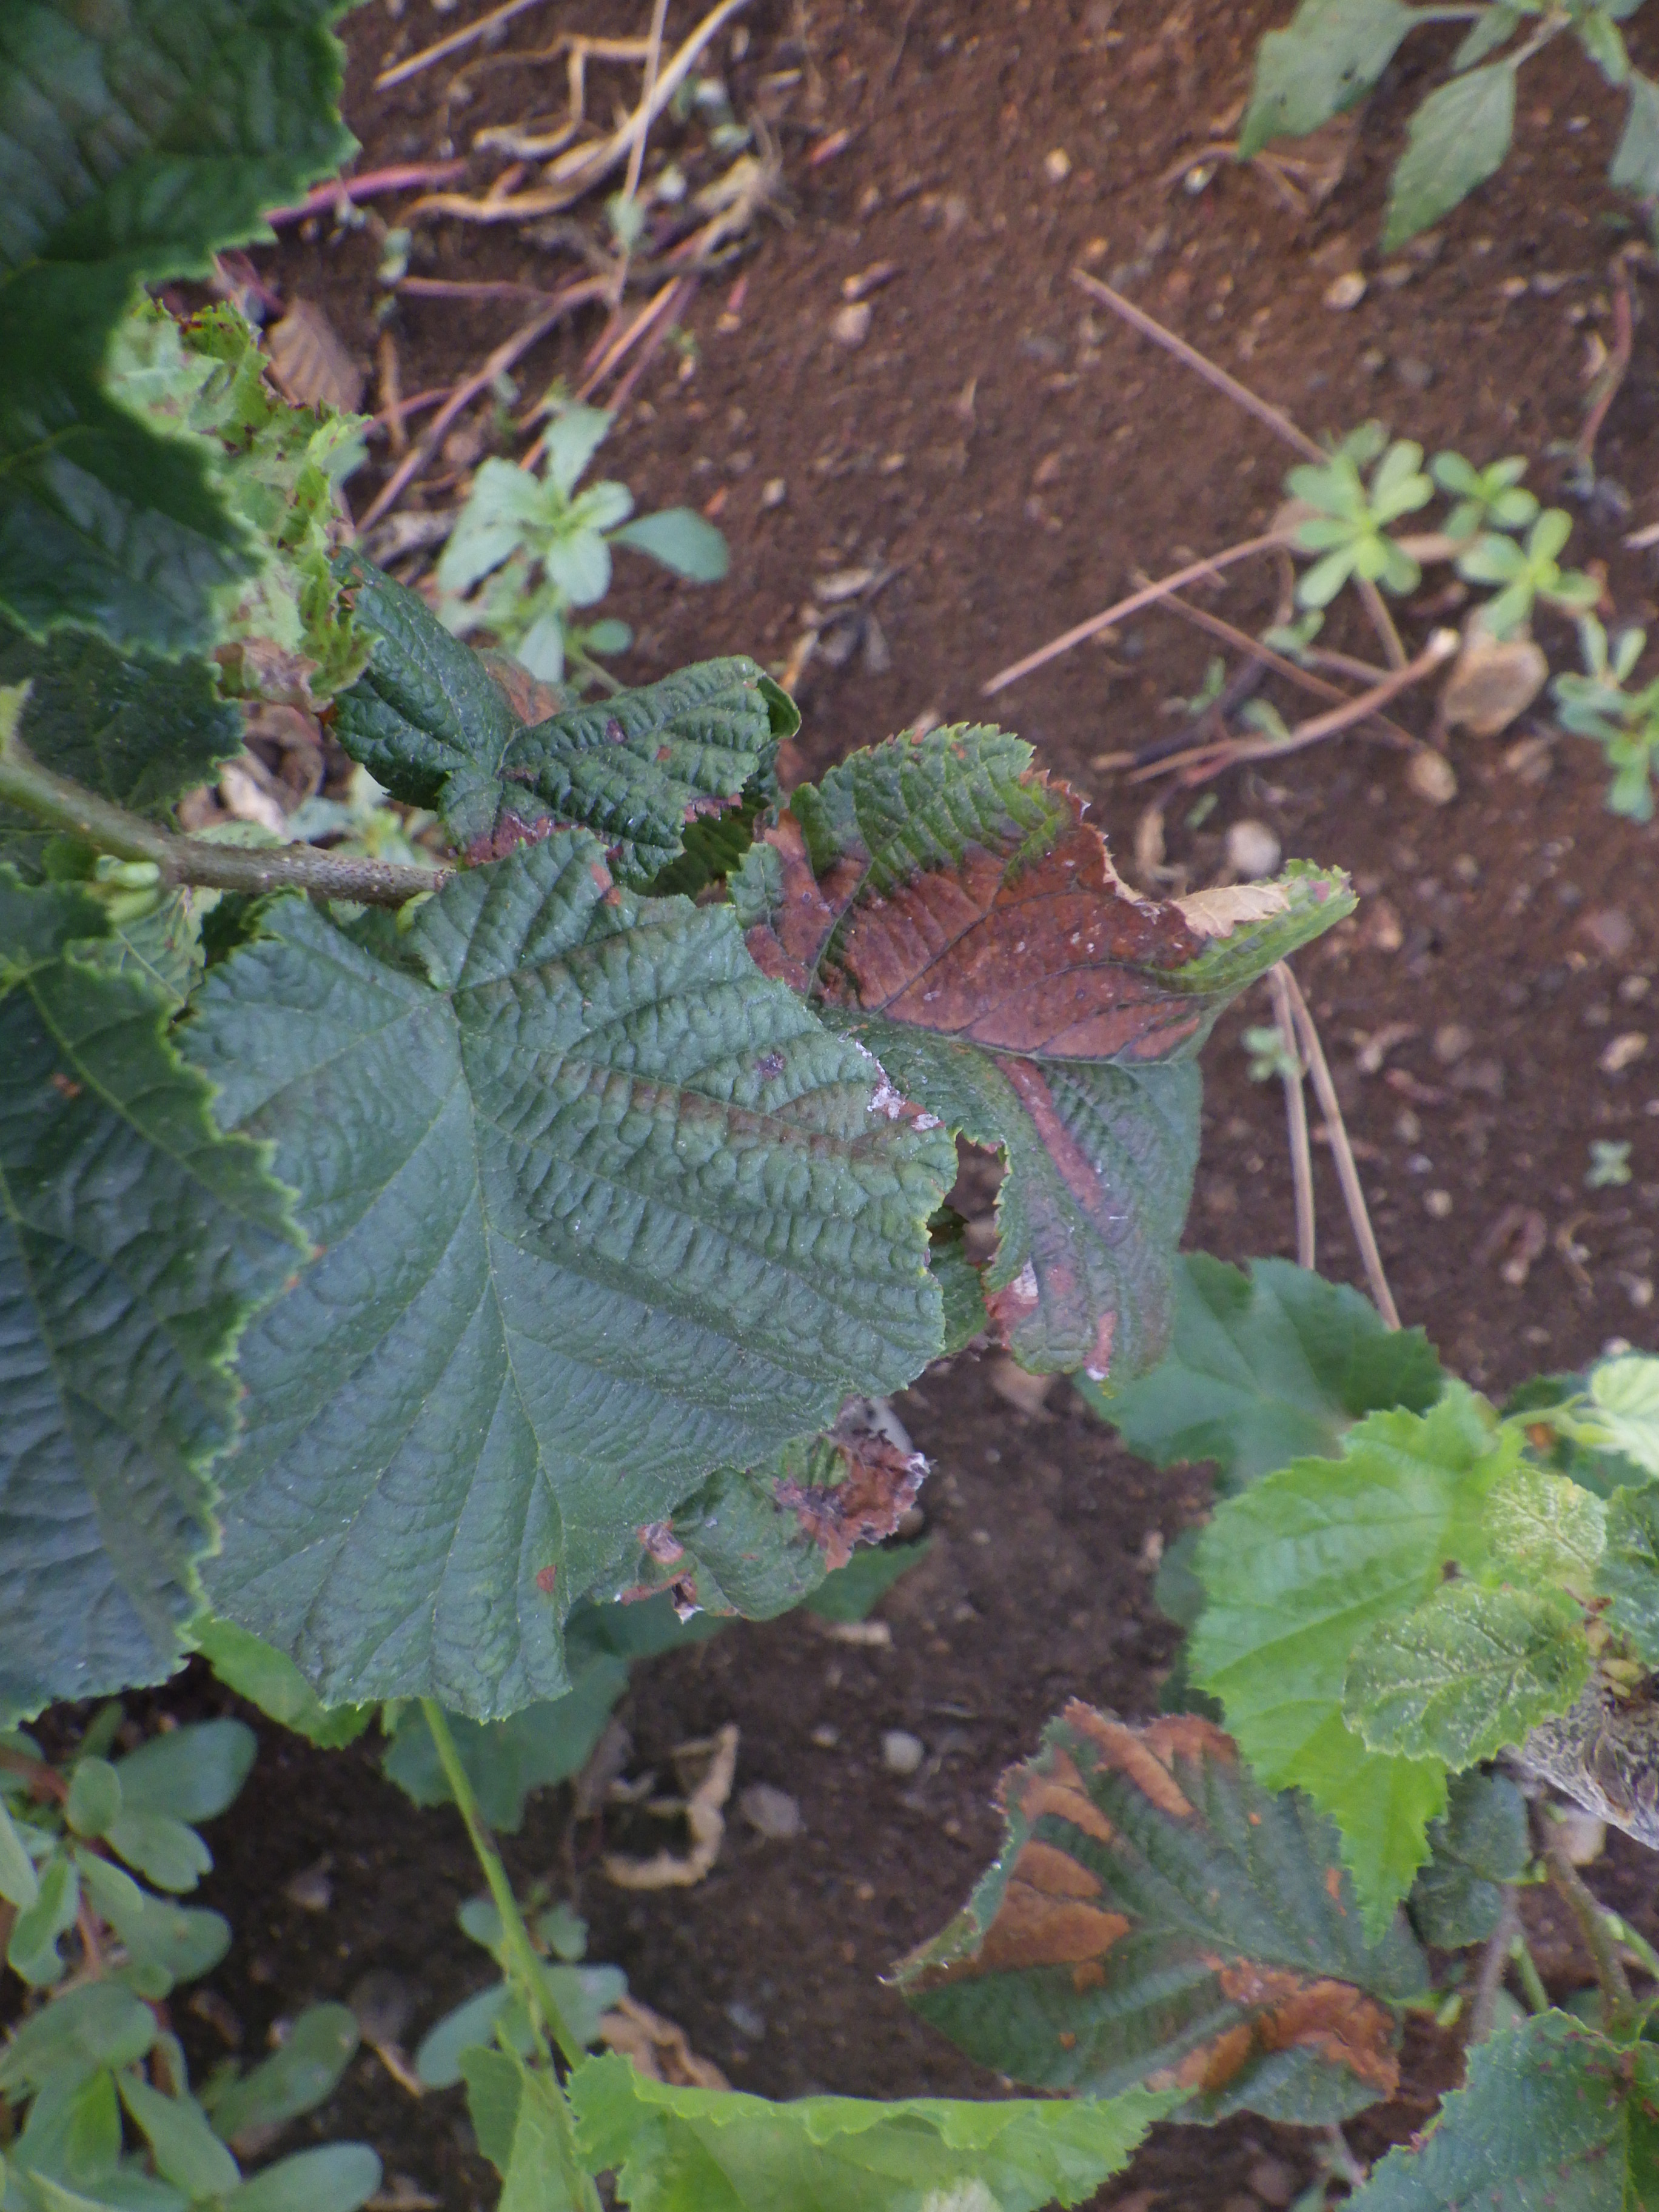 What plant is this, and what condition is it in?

hazel, sunburn
